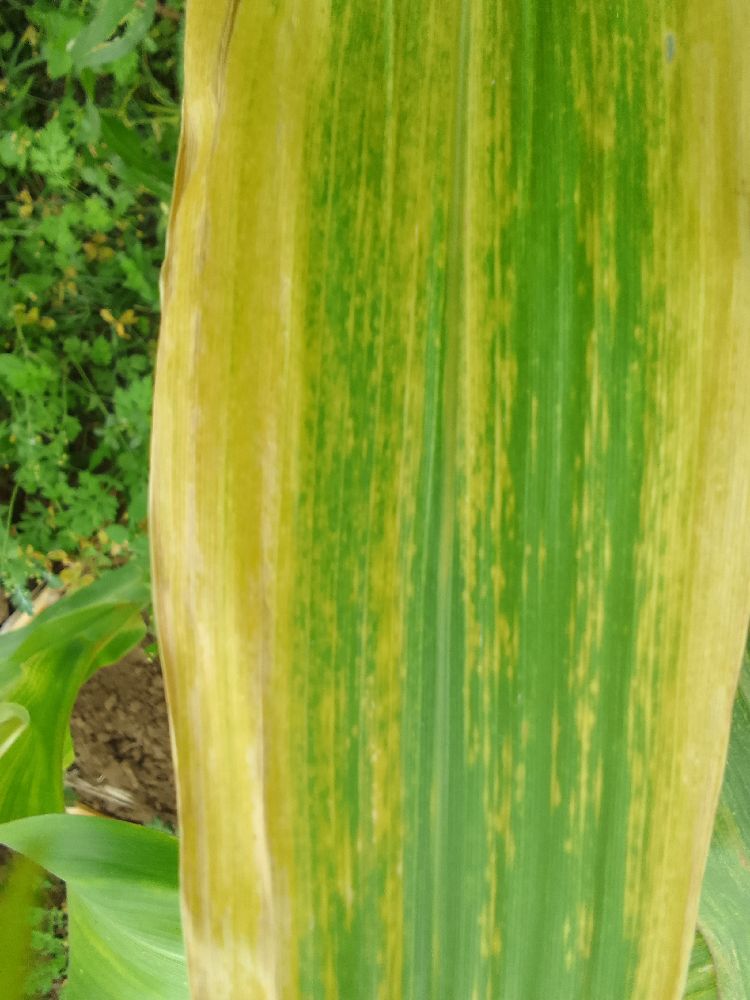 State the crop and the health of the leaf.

maize, maize lethal necrosis
